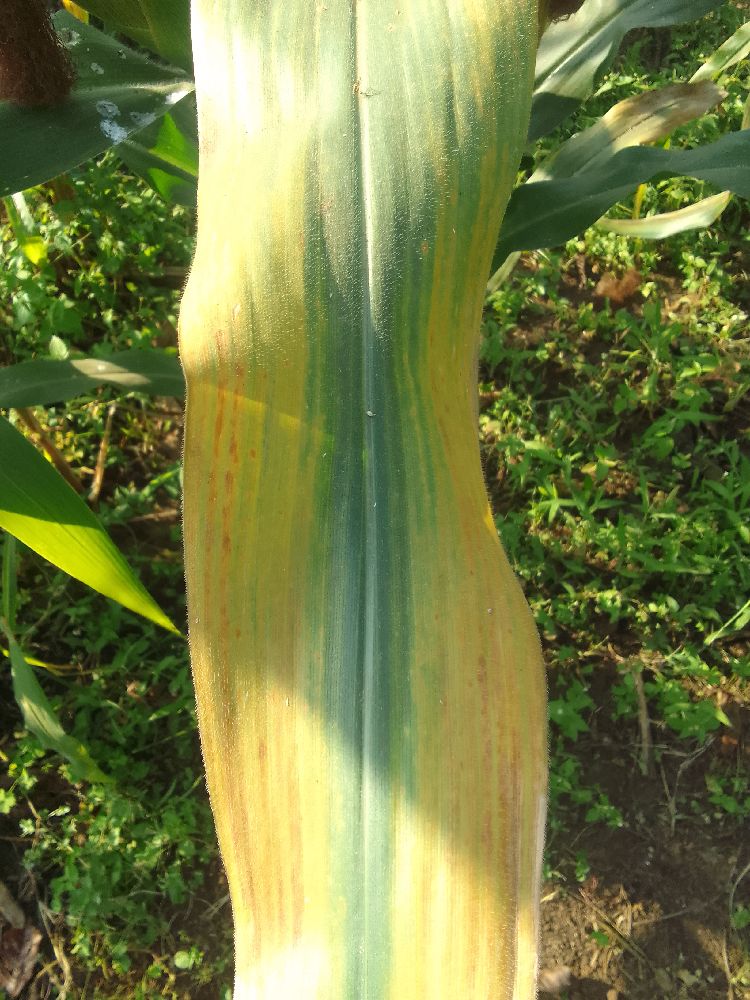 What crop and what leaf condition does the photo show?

maize, maize lethal necrosis
